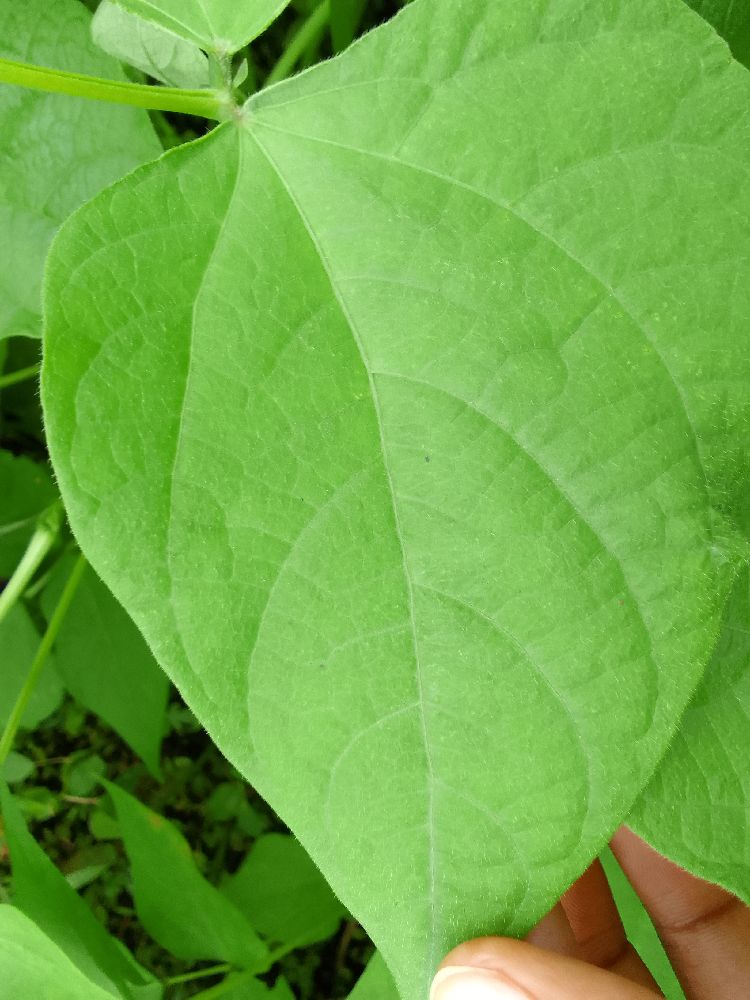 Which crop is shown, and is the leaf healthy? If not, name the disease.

common bean, healthy
